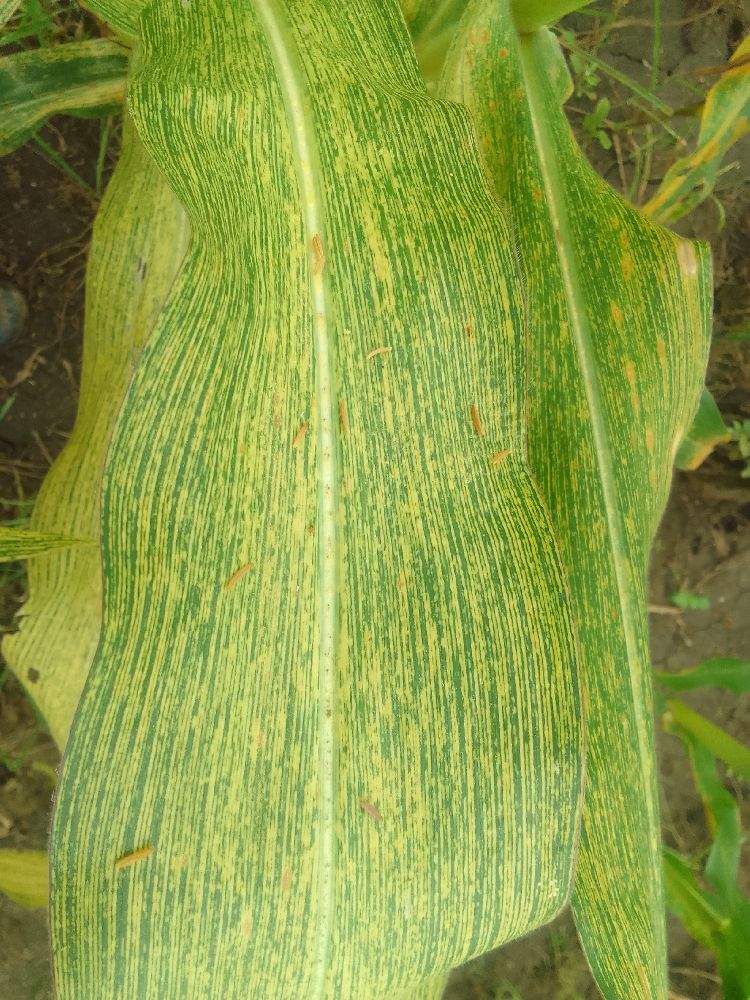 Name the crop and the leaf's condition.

maize, maize streak virus
